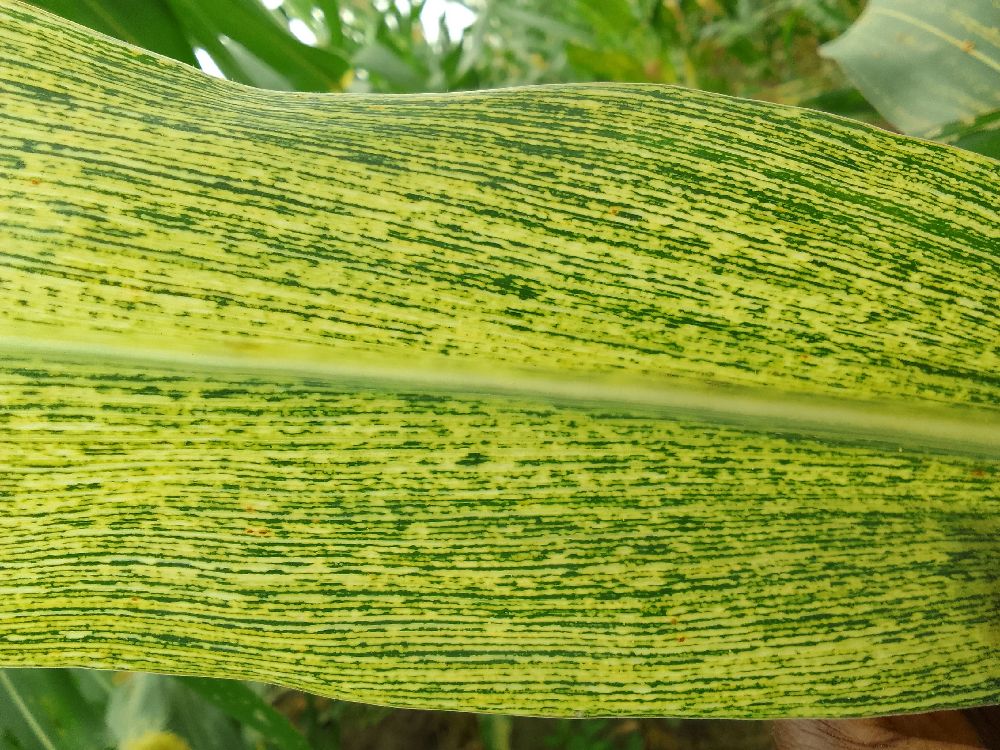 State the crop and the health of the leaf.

maize, maize streak virus
